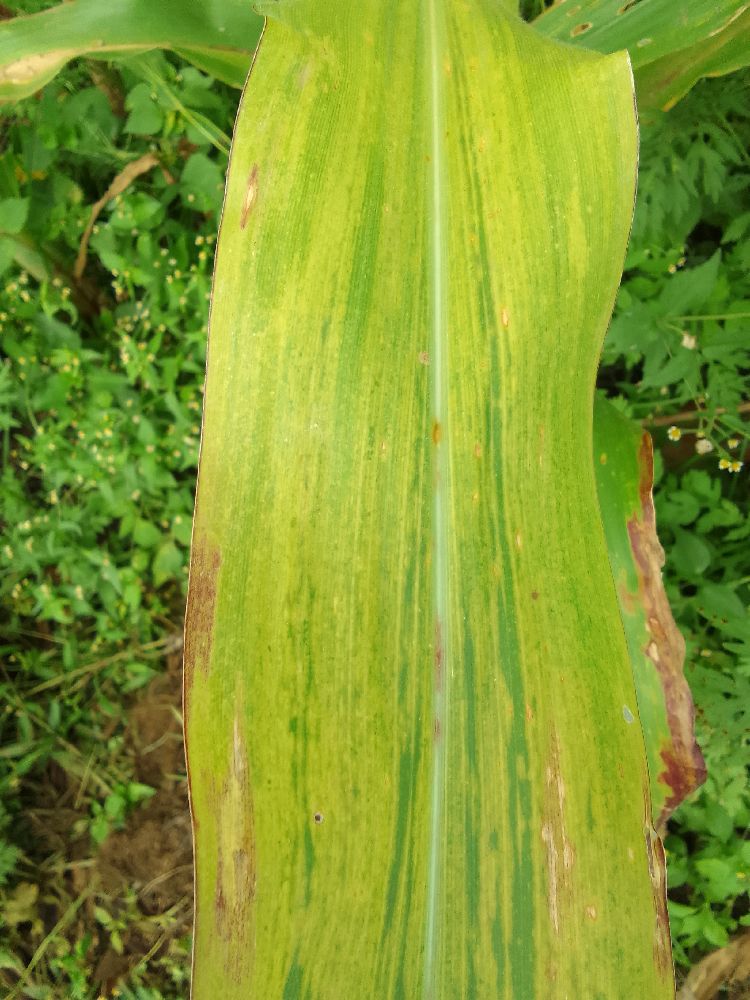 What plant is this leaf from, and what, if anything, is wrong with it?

maize, maize lethal necrosis
